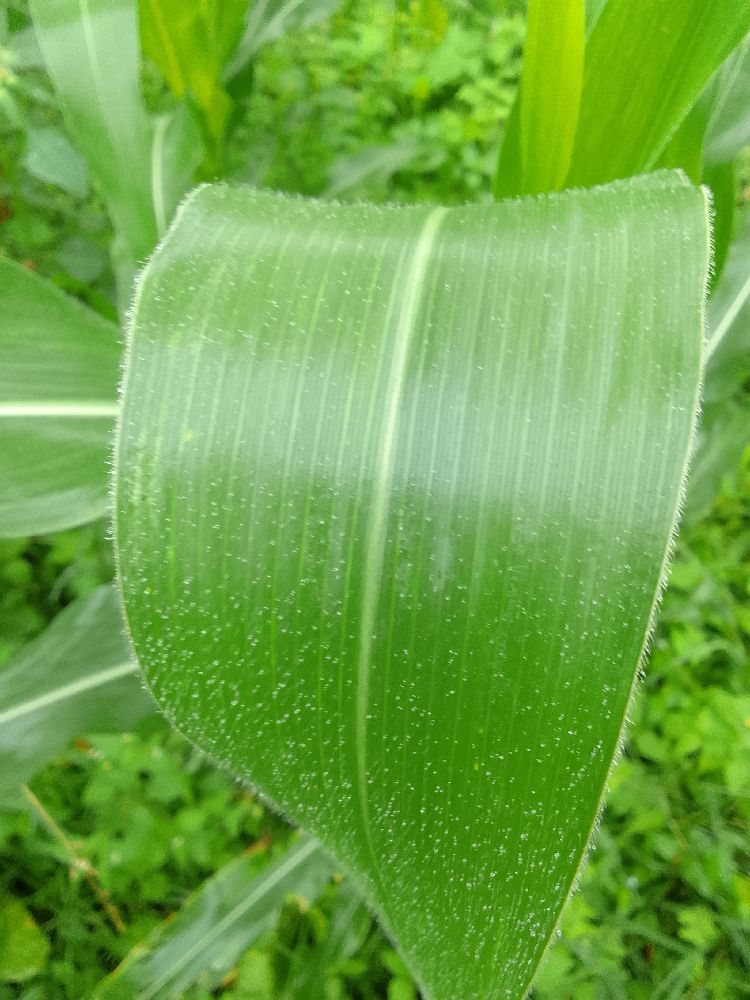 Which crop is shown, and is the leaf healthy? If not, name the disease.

maize, healthy
